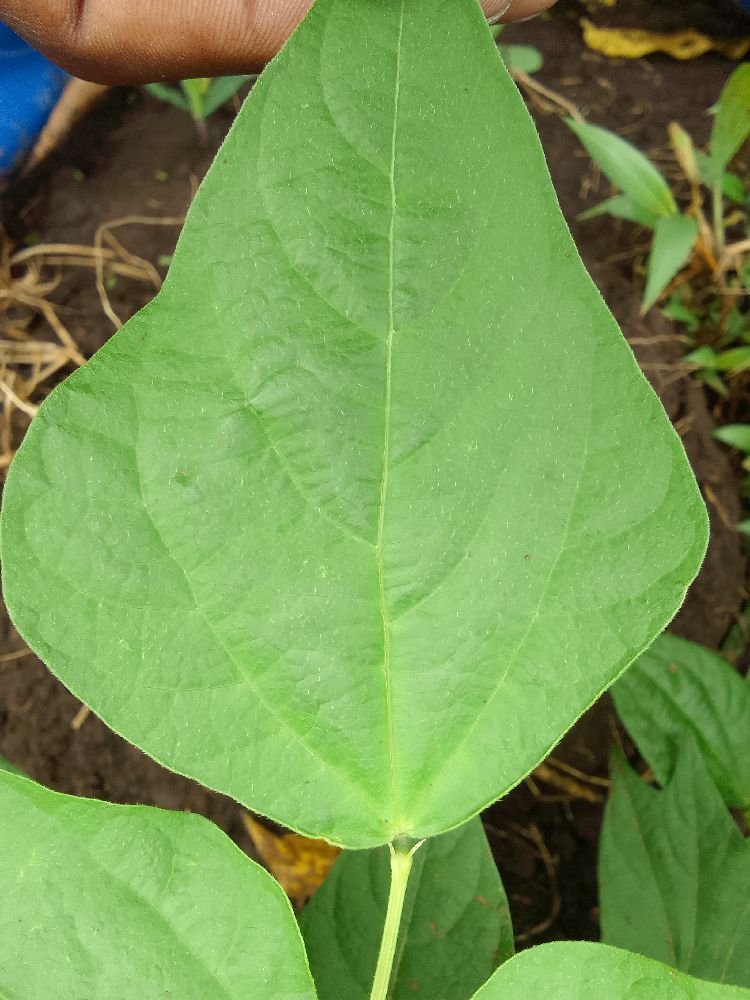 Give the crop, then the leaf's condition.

common bean, healthy
